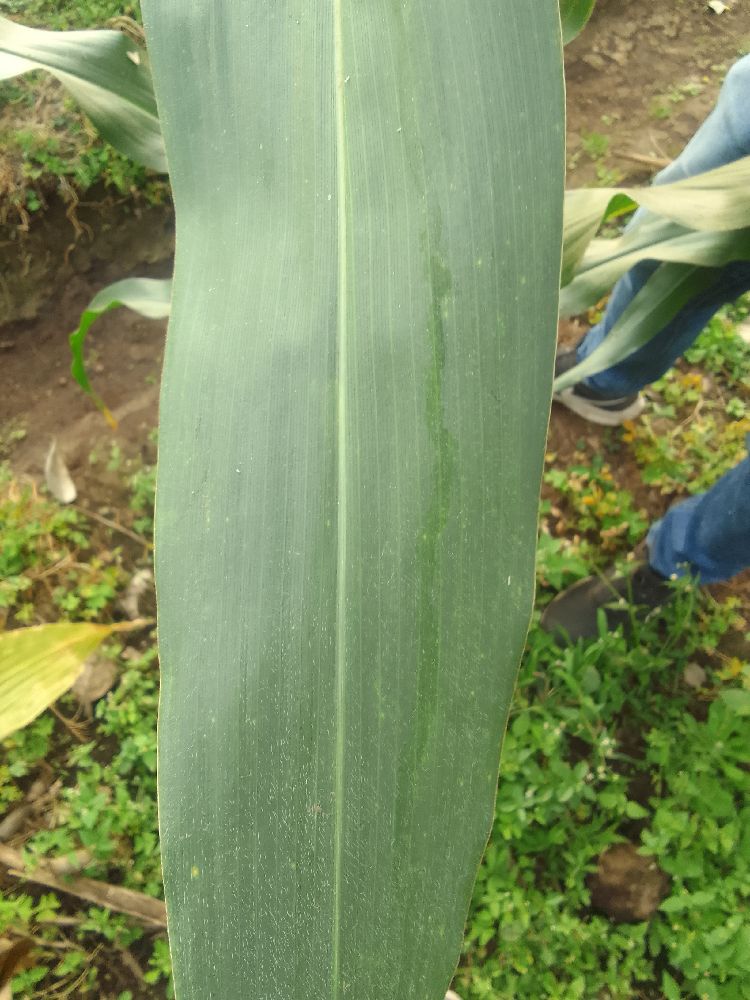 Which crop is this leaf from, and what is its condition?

maize, healthy
